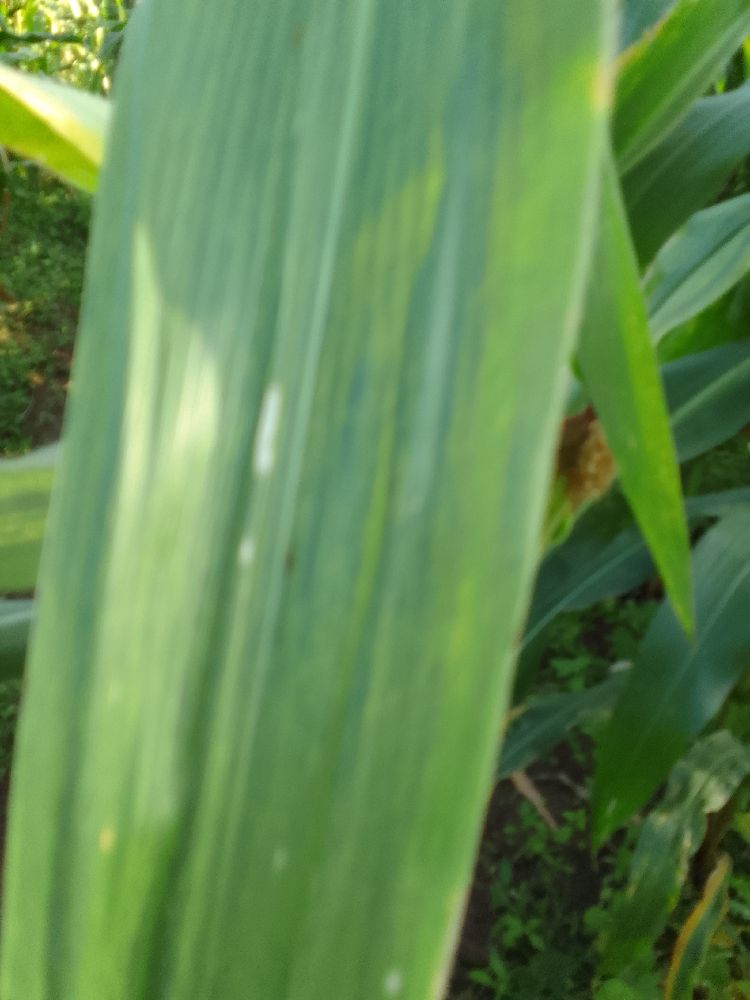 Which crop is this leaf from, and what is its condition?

maize, maize lethal necrosis
